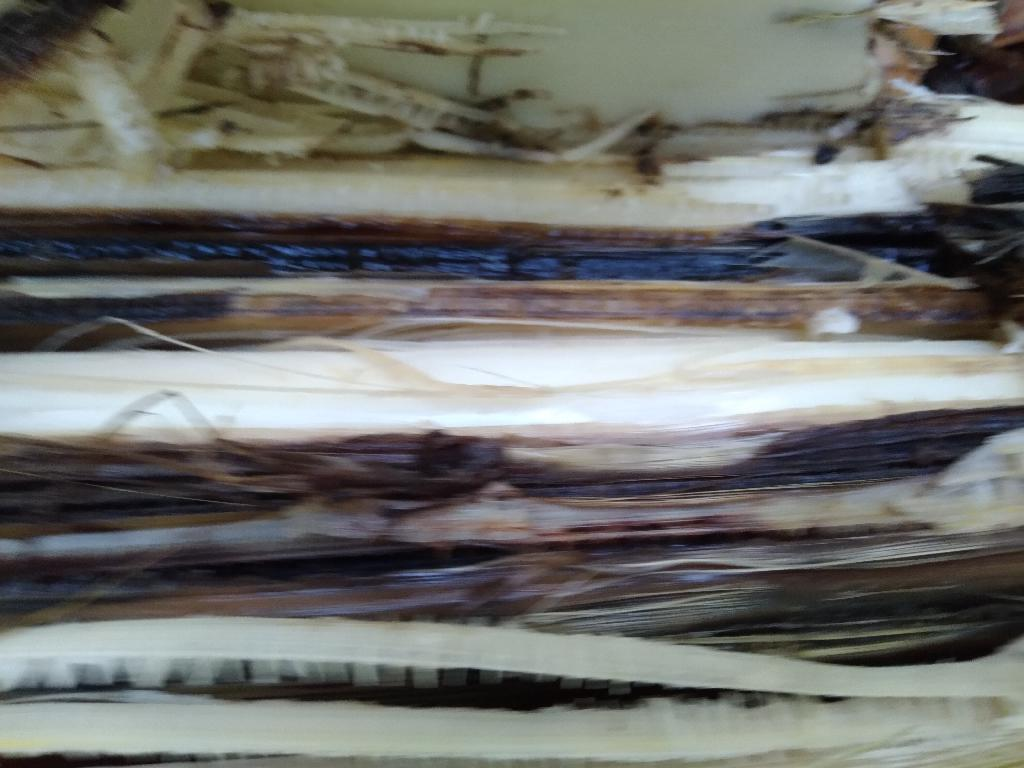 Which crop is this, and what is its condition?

banana, fusarium wilt race 1
